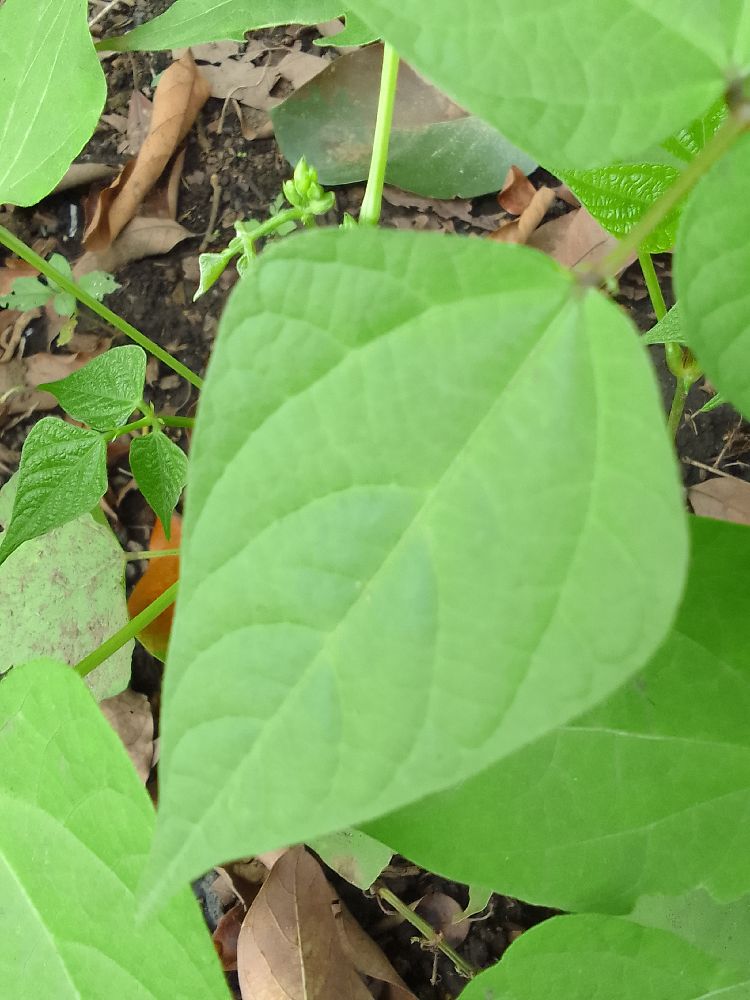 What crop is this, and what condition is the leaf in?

common bean, healthy
